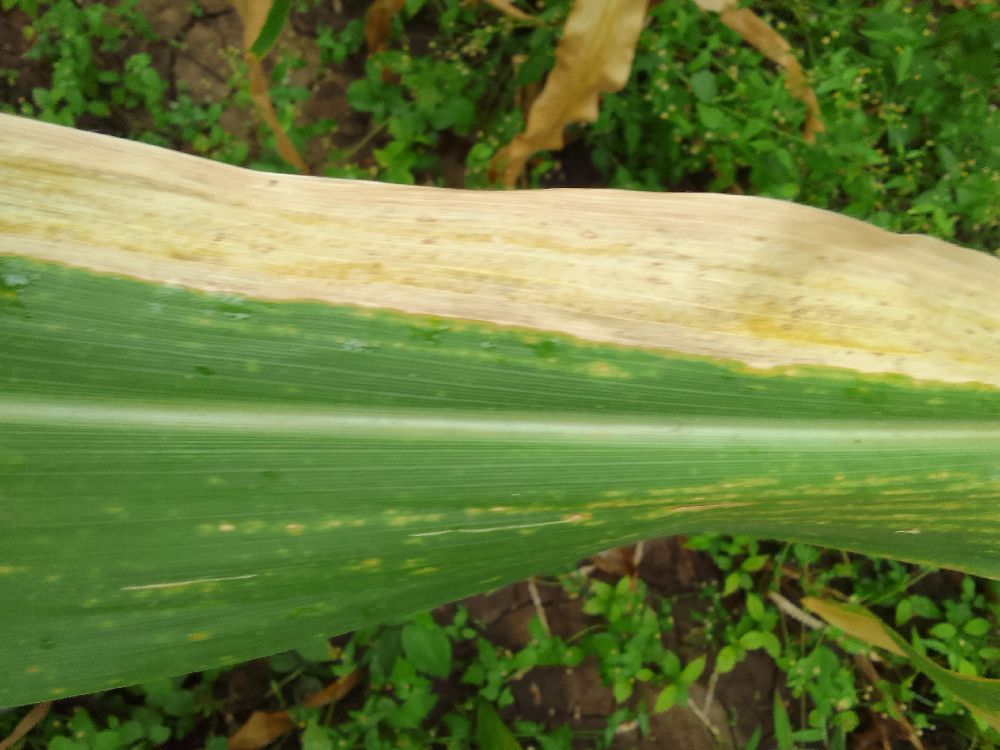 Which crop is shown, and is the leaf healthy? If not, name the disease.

maize, maize lethal necrosis
